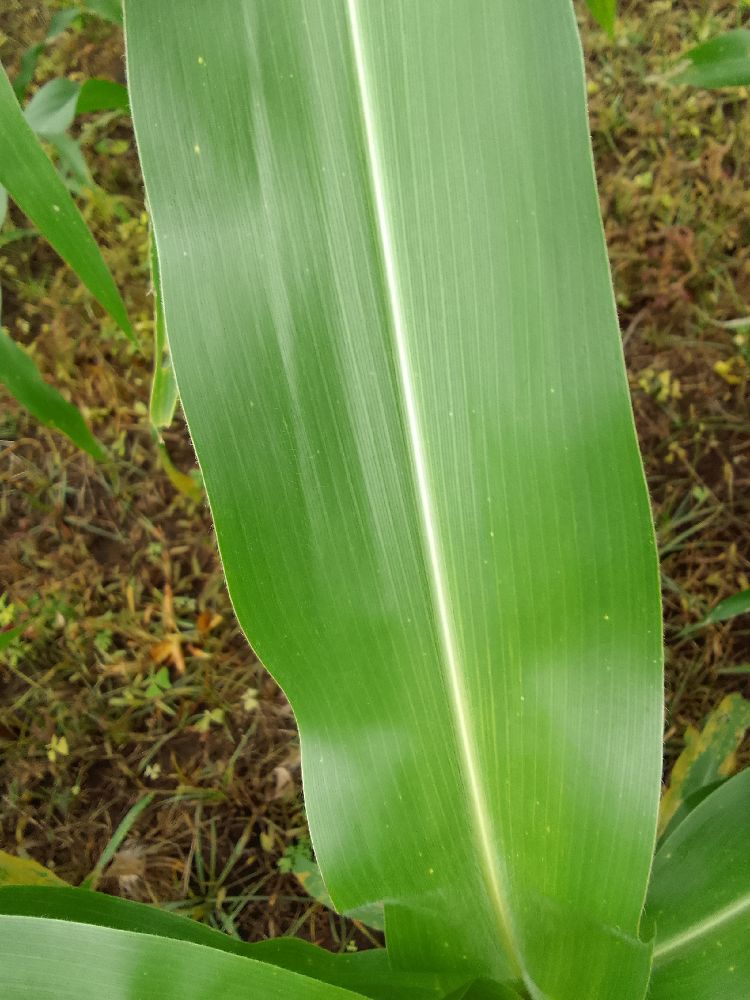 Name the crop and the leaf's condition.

maize, healthy
